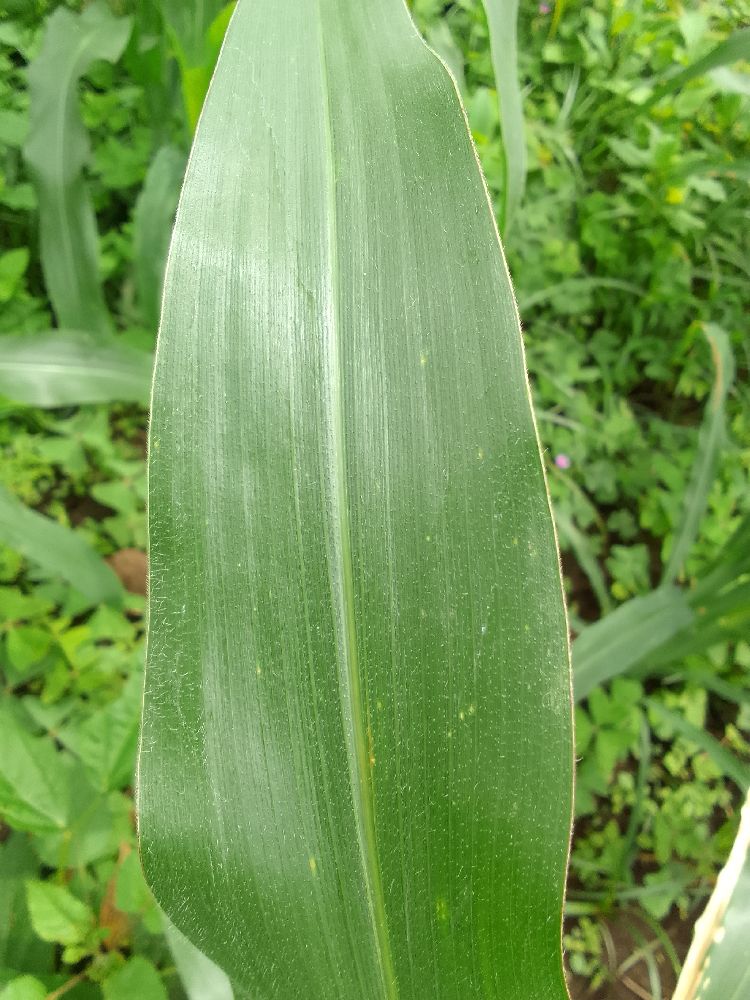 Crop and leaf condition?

maize, healthy
